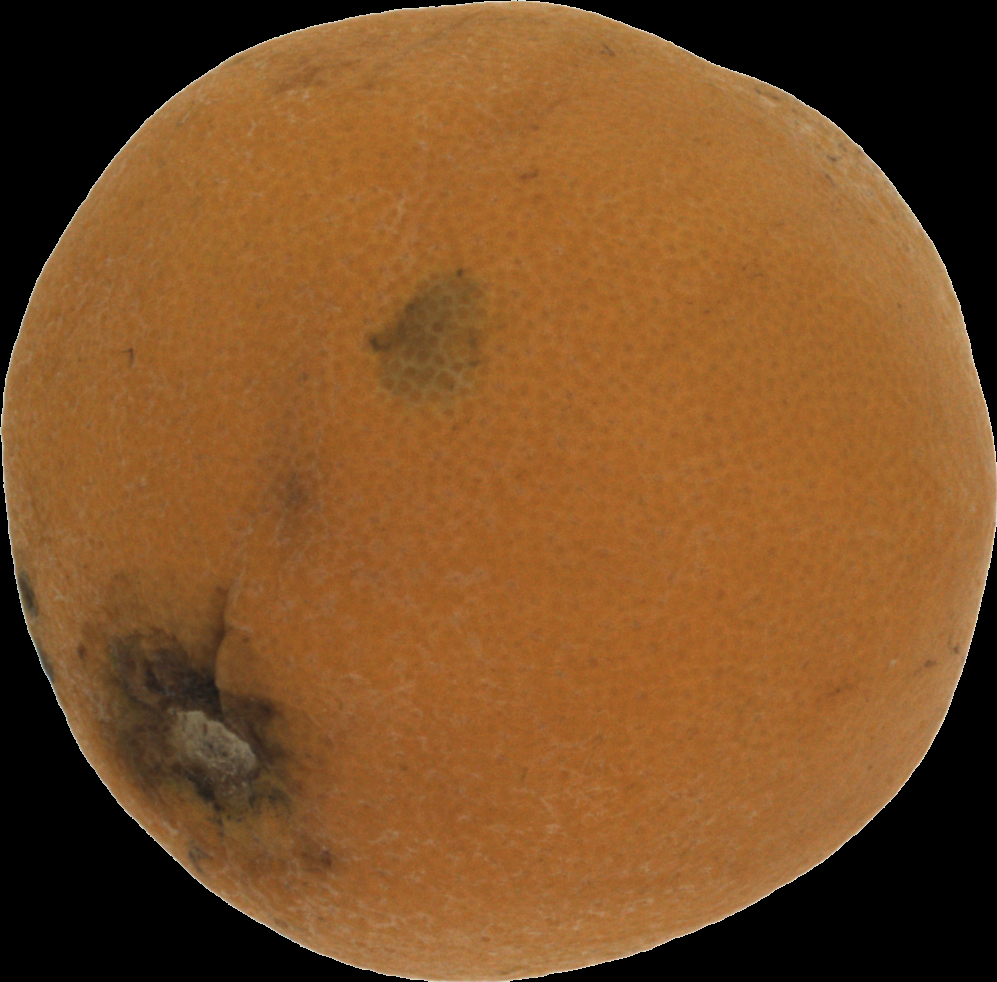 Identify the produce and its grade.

orange, bad
